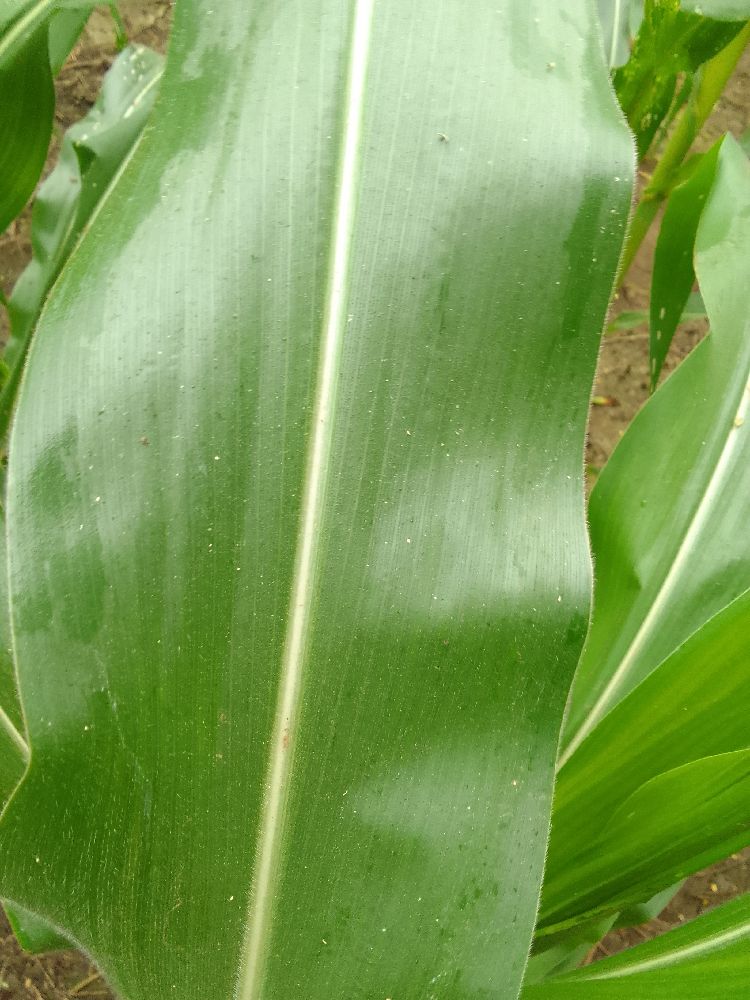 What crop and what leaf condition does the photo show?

maize, healthy
